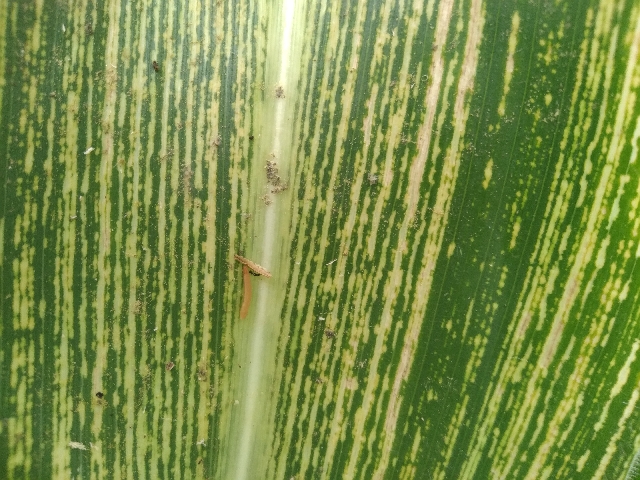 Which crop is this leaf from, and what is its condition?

maize, maize streak virus
